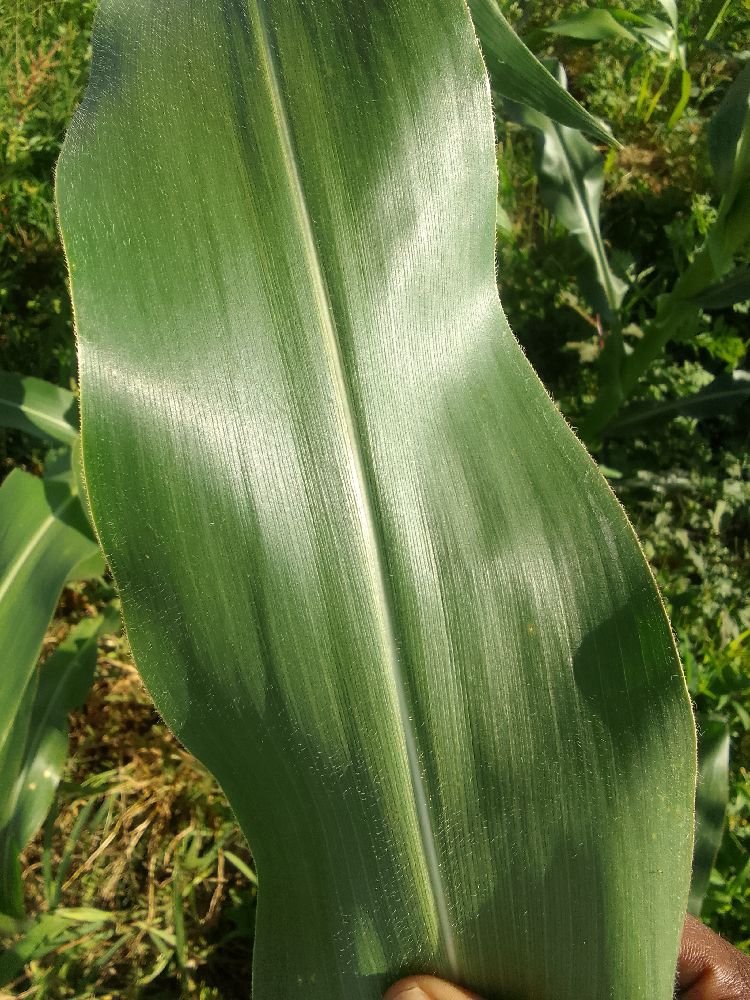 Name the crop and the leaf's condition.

maize, healthy
